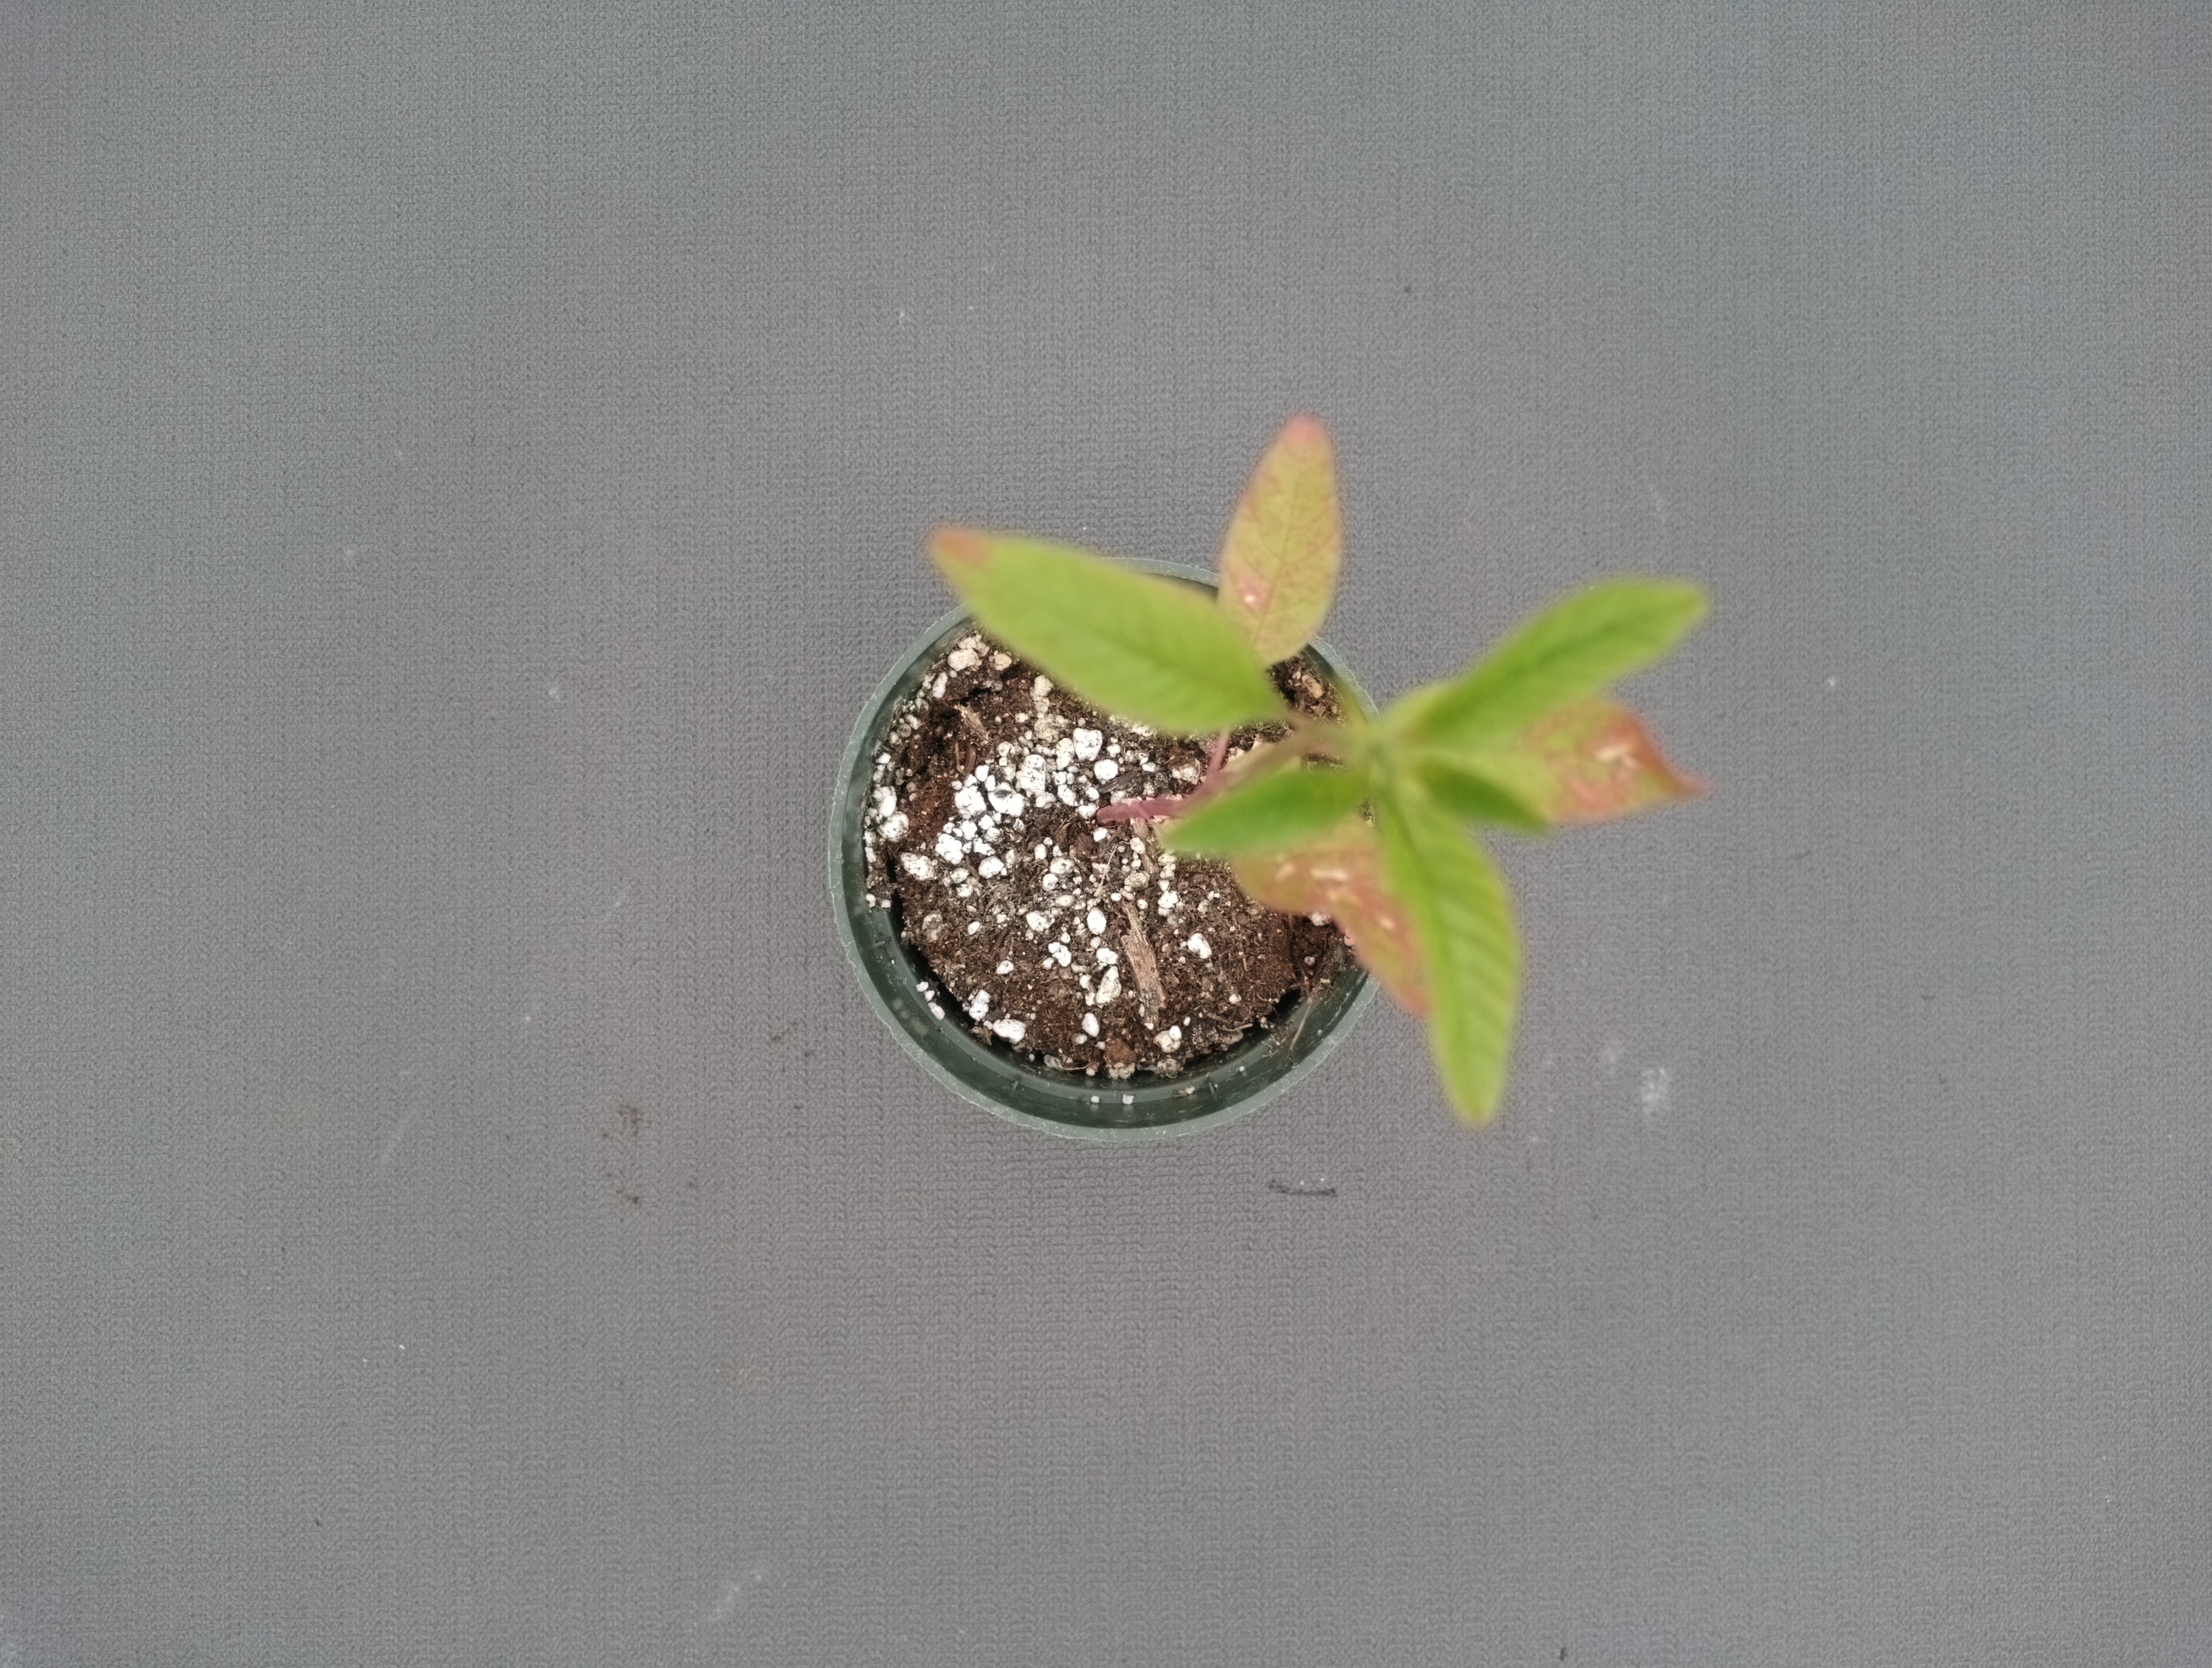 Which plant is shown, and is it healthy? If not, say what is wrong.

waterhemp, chlorosis only
